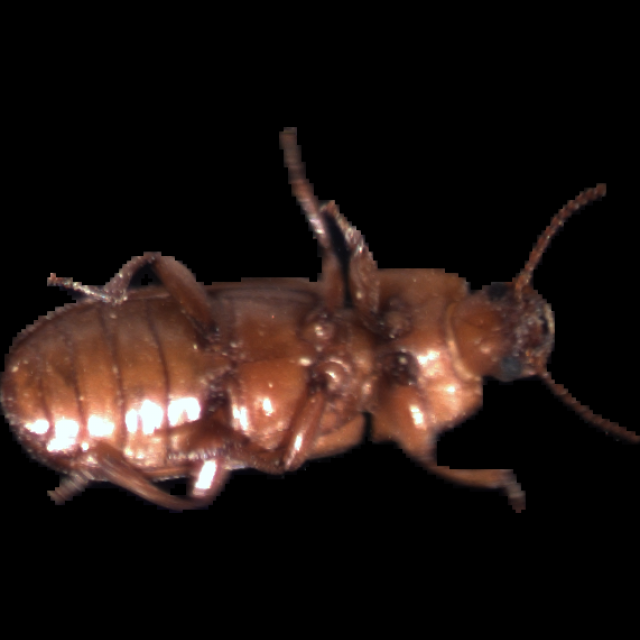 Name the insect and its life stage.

mealworm beetle
